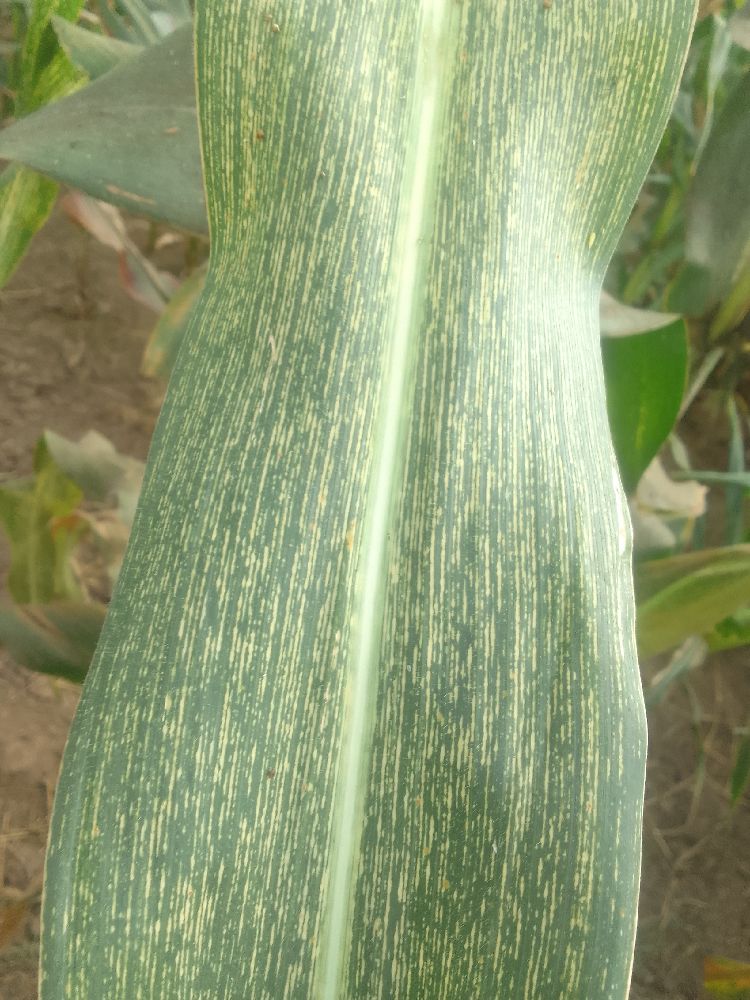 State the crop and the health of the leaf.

maize, maize streak virus
